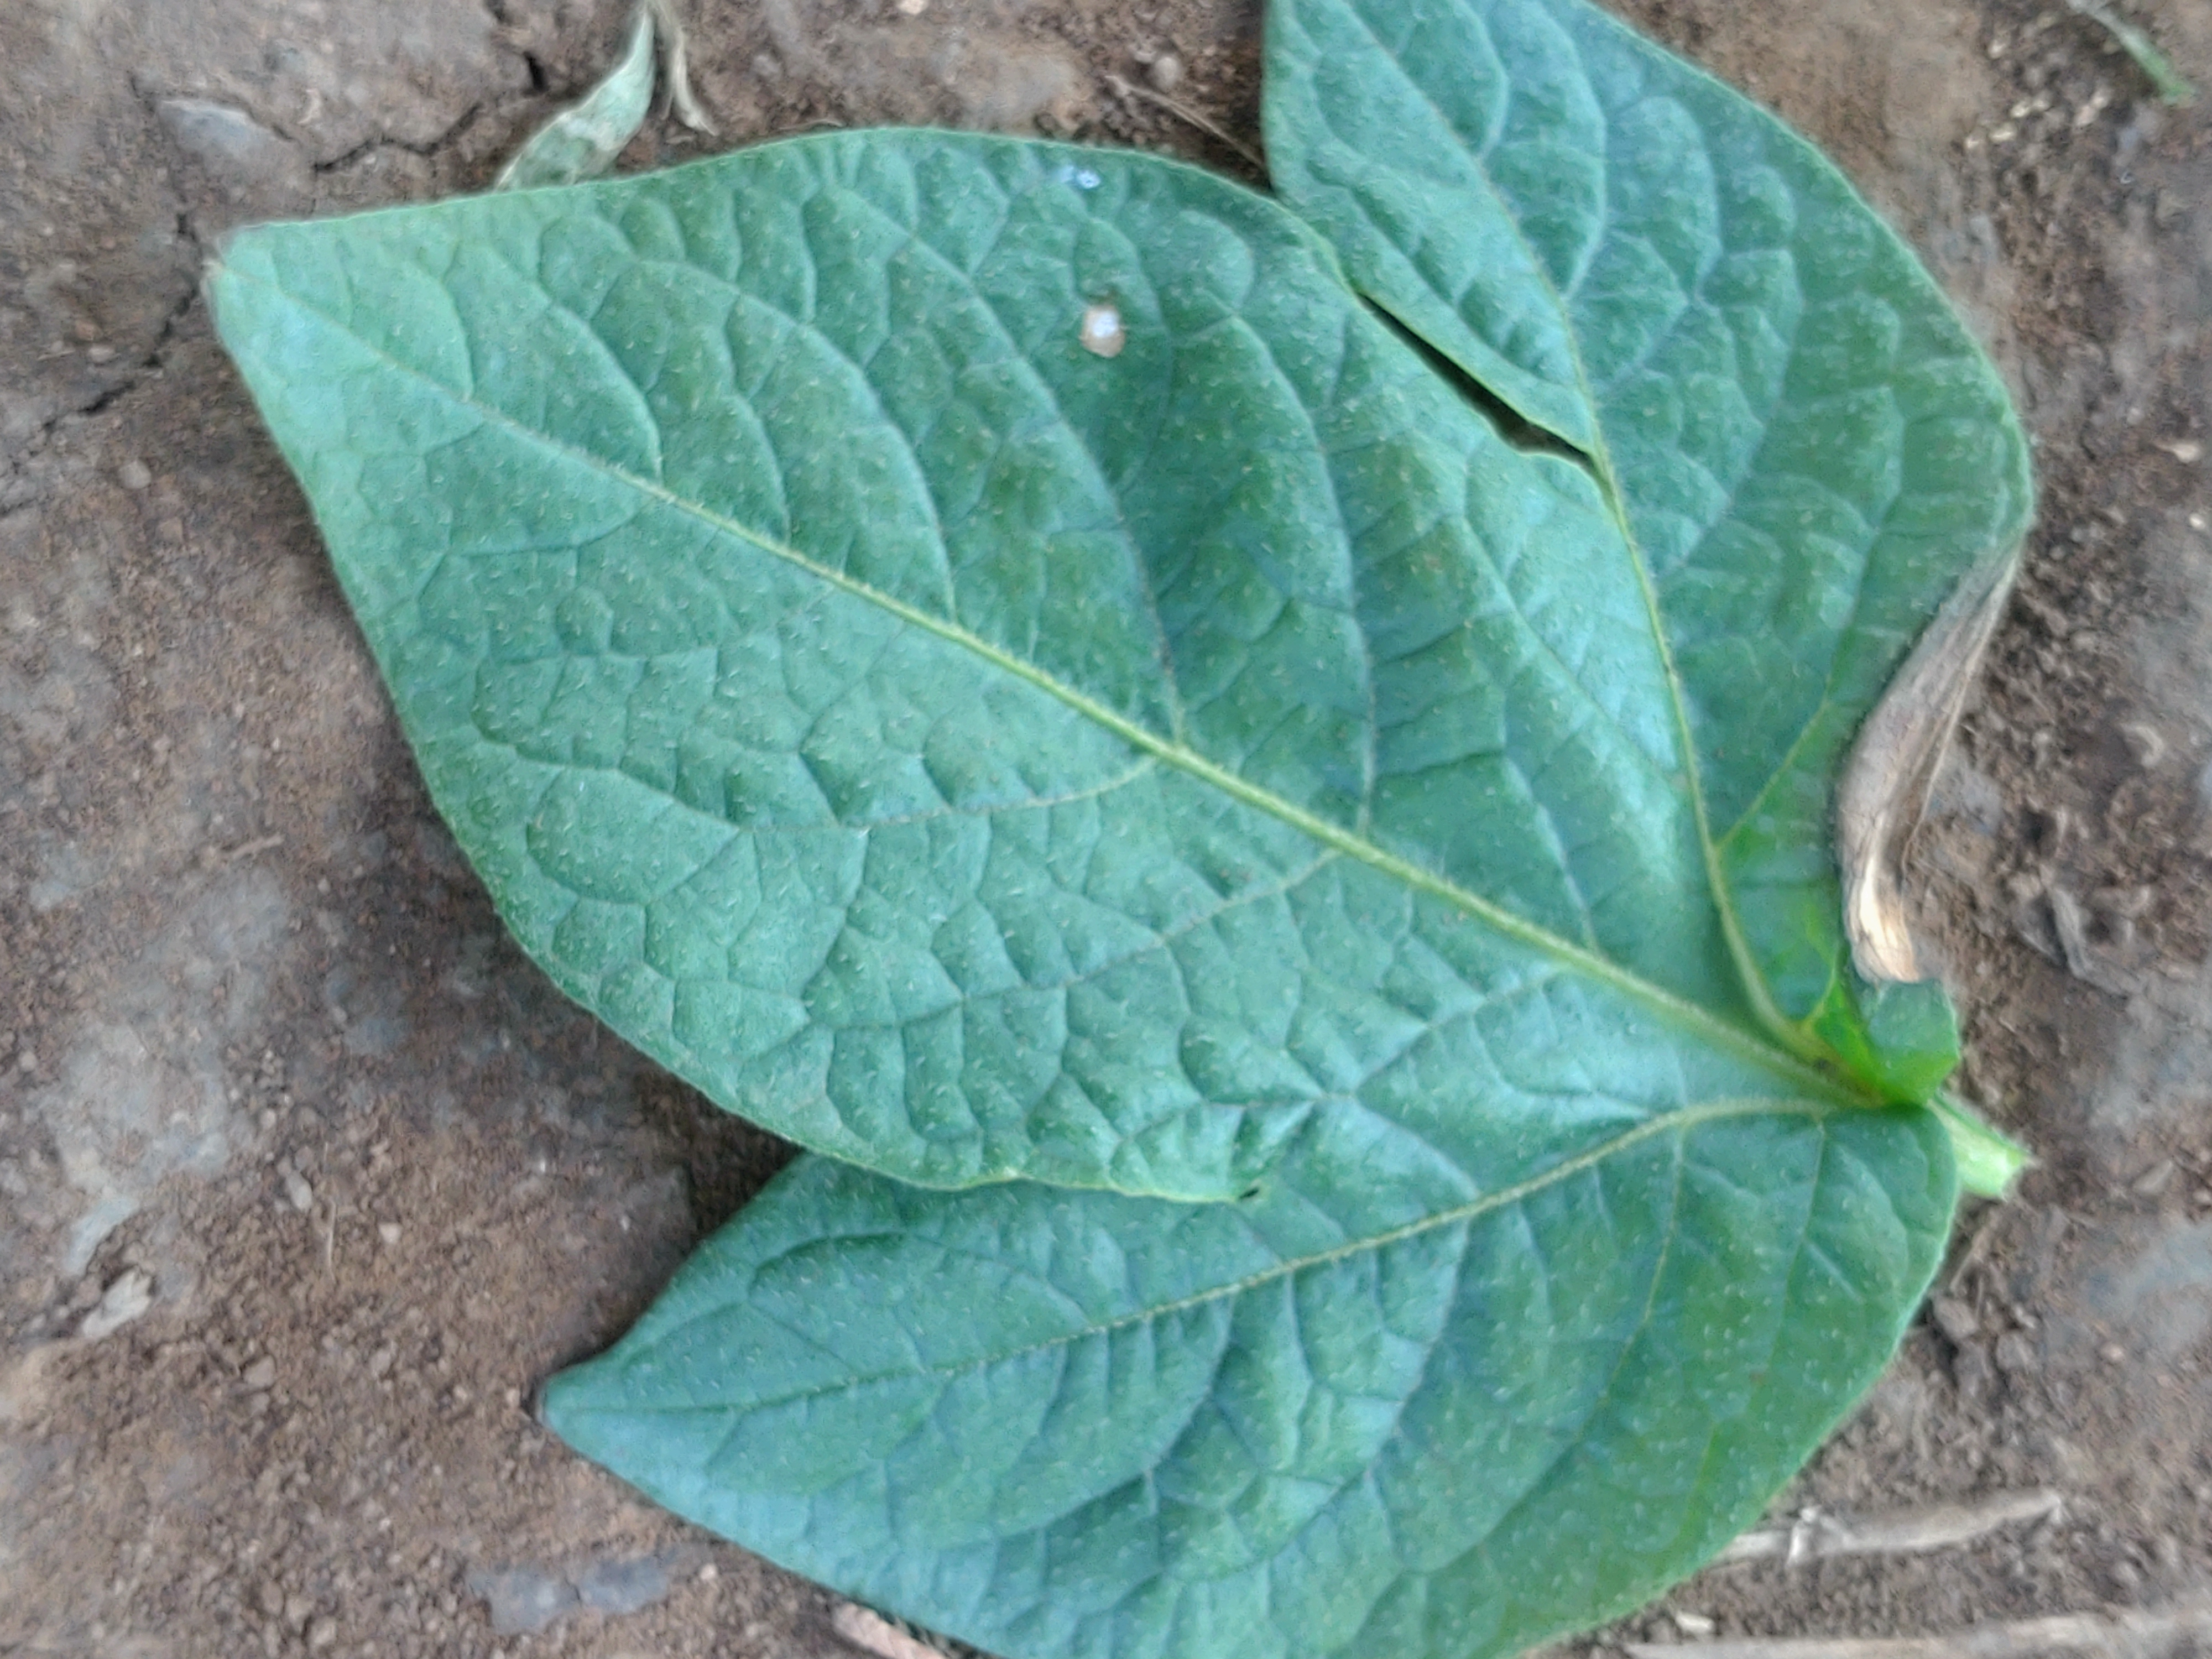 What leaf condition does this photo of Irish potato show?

early blight
